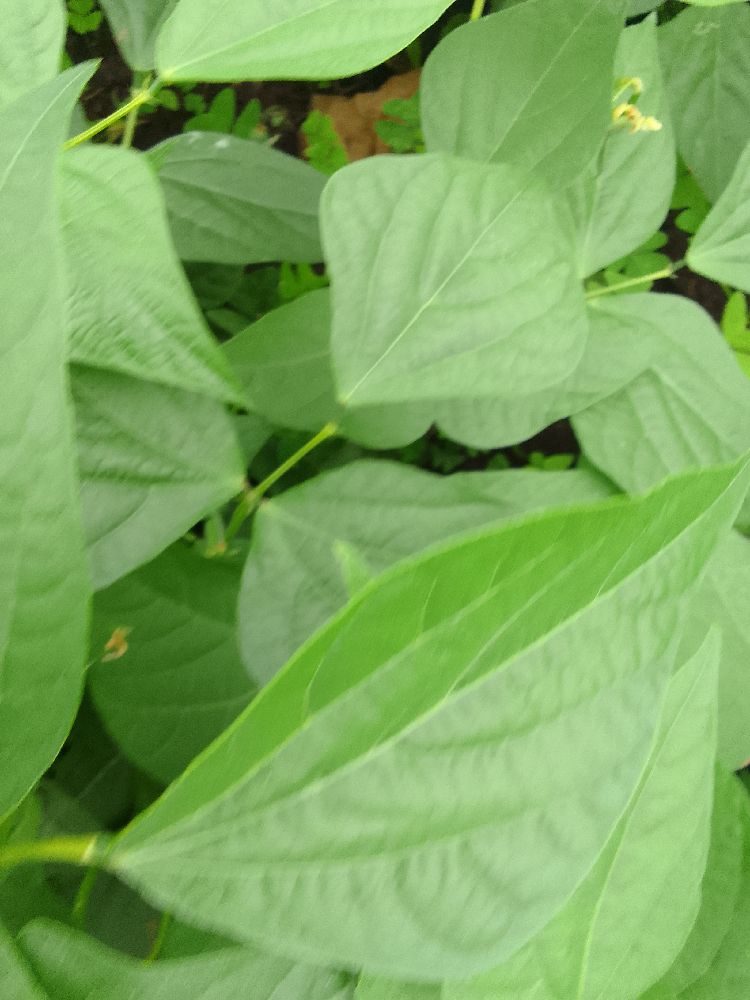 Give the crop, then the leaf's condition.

common bean, healthy
